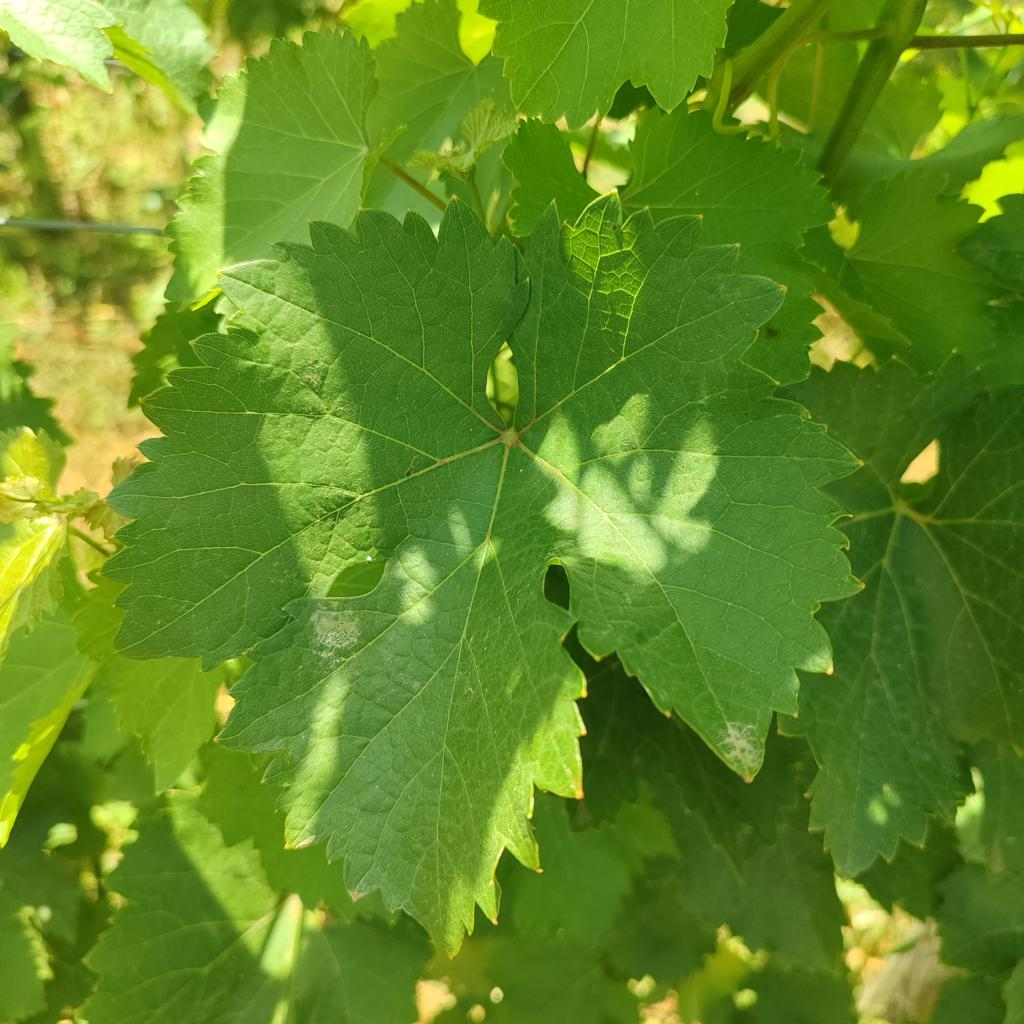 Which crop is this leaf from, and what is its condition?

grapevine, healthy
